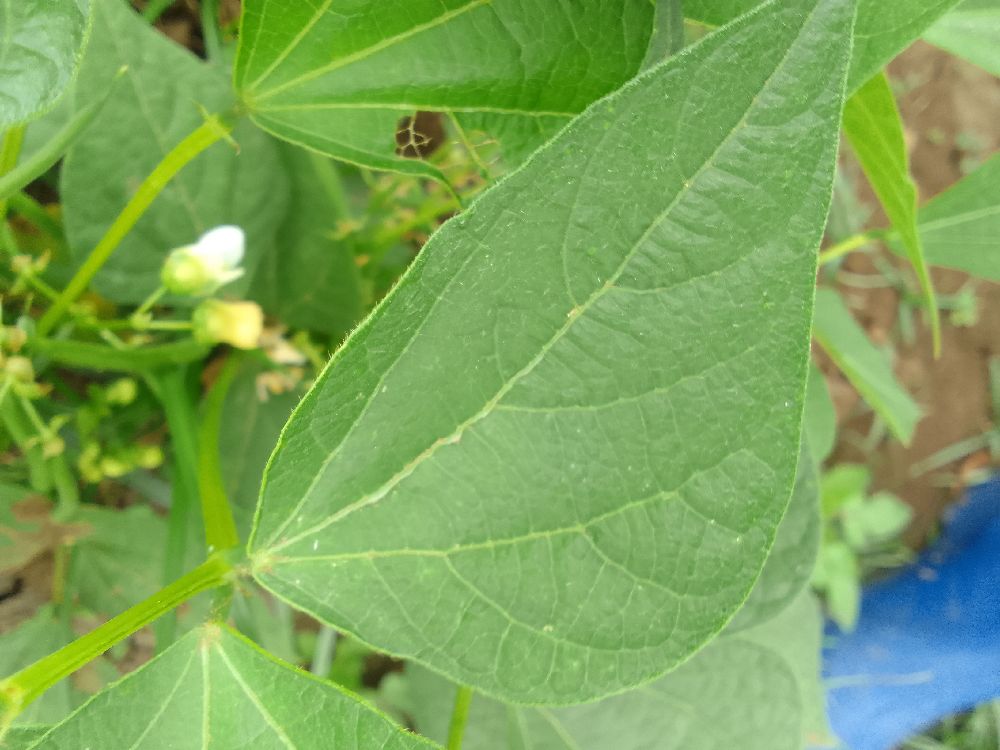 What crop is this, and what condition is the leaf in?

common bean, healthy
